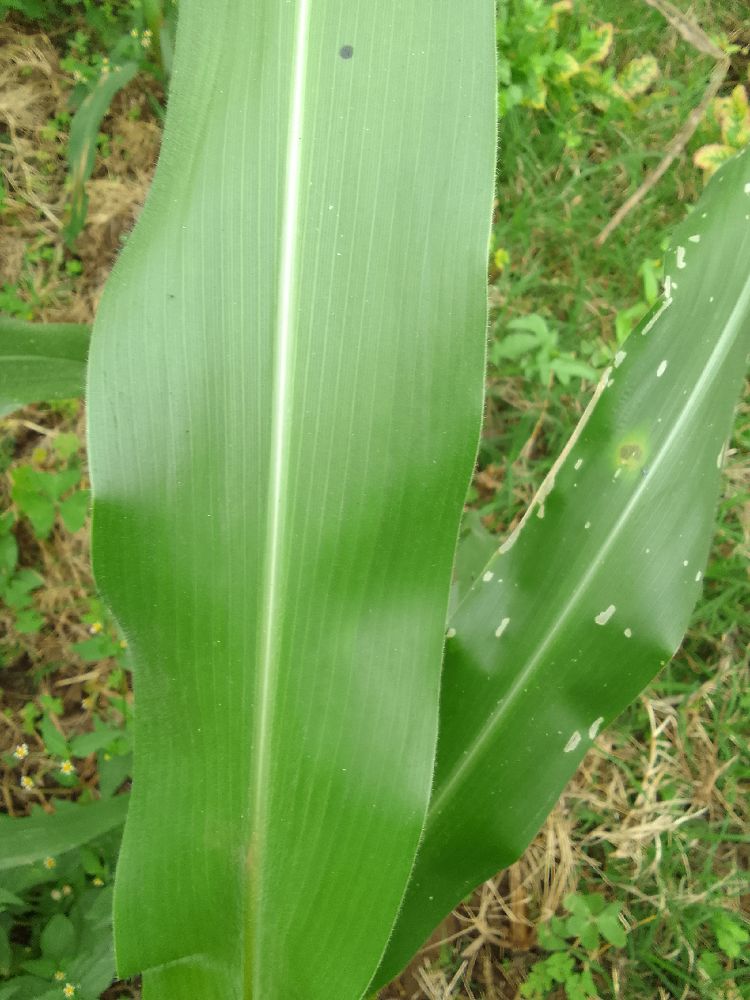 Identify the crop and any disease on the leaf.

maize, healthy
